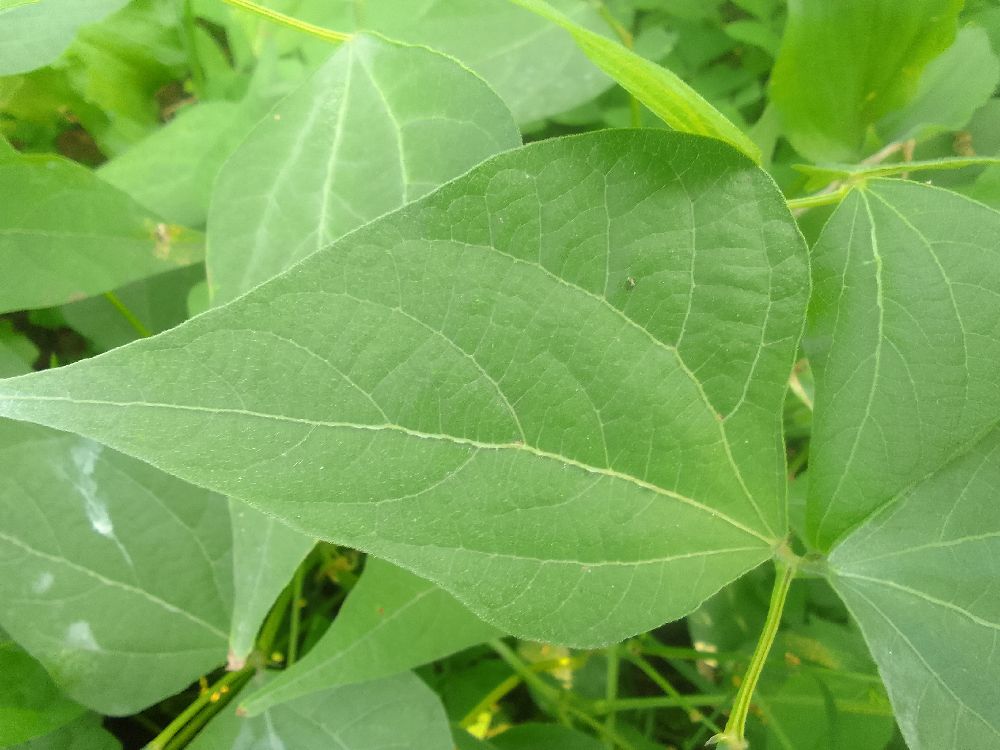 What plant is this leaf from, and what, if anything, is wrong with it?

common bean, healthy
